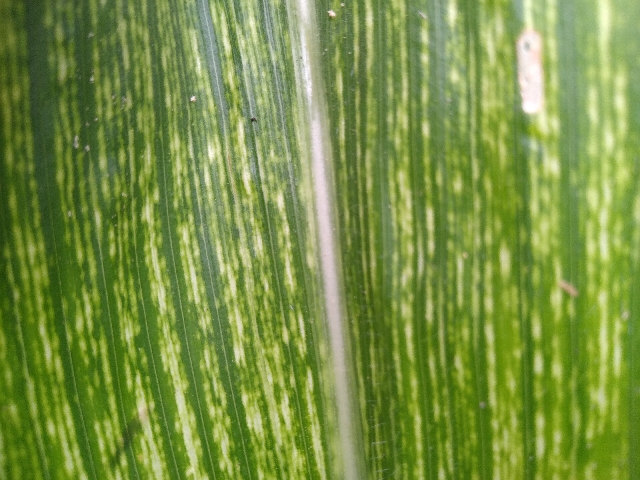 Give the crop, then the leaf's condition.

maize, maize streak virus
